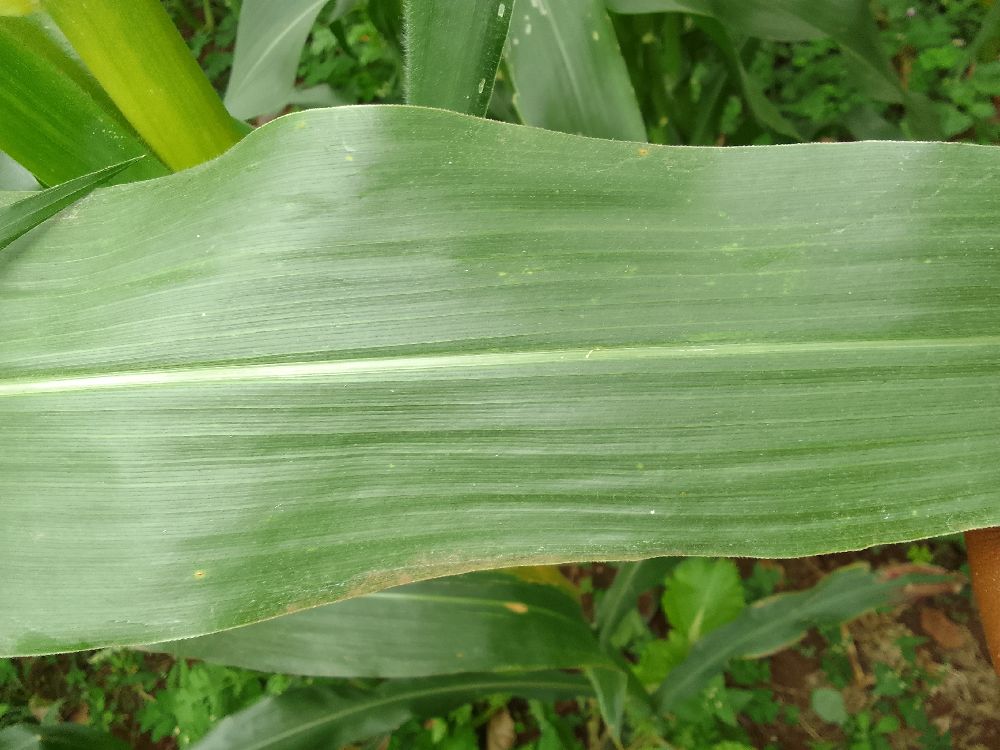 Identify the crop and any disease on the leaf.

maize, healthy
